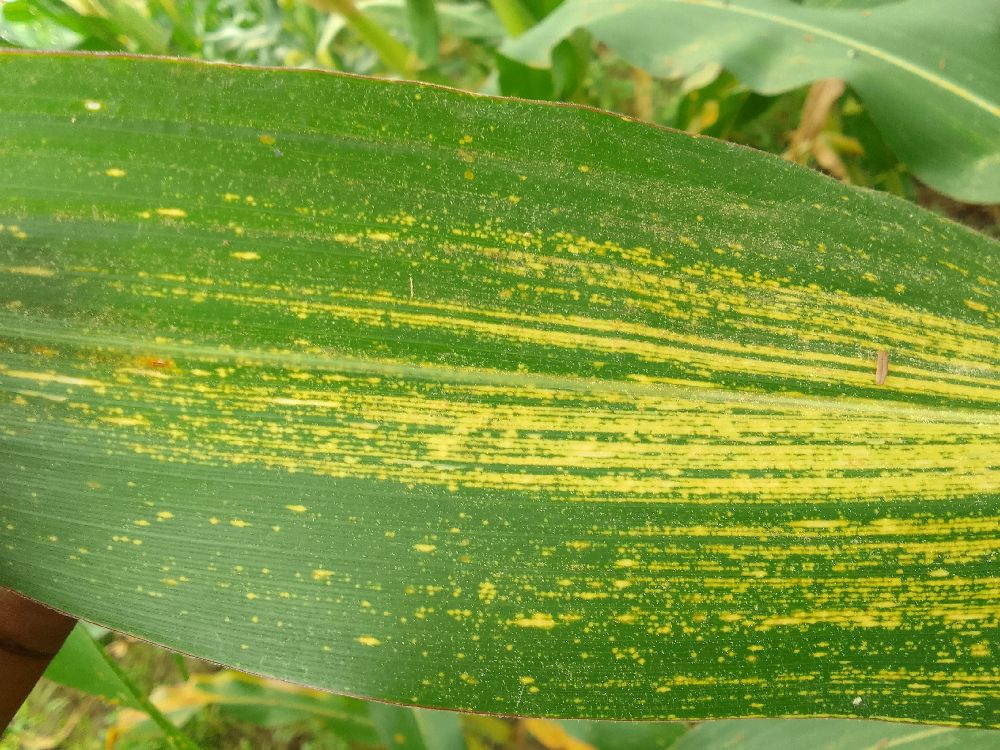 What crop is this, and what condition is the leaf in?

maize, maize streak virus
